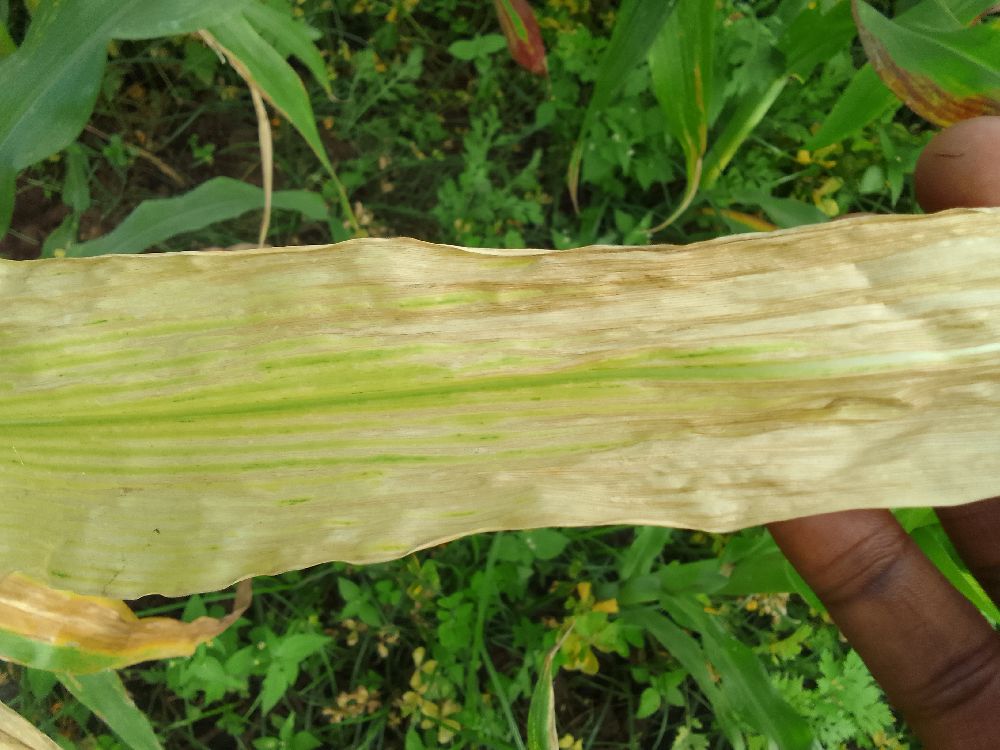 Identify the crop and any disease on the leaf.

maize, maize lethal necrosis
